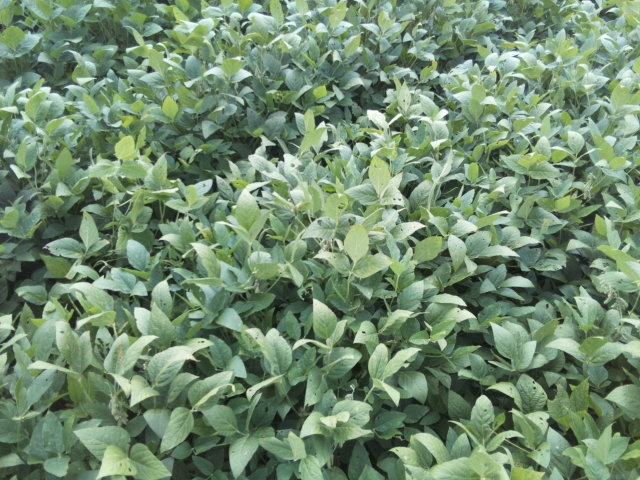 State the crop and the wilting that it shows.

soybean, leaves with no wilting
